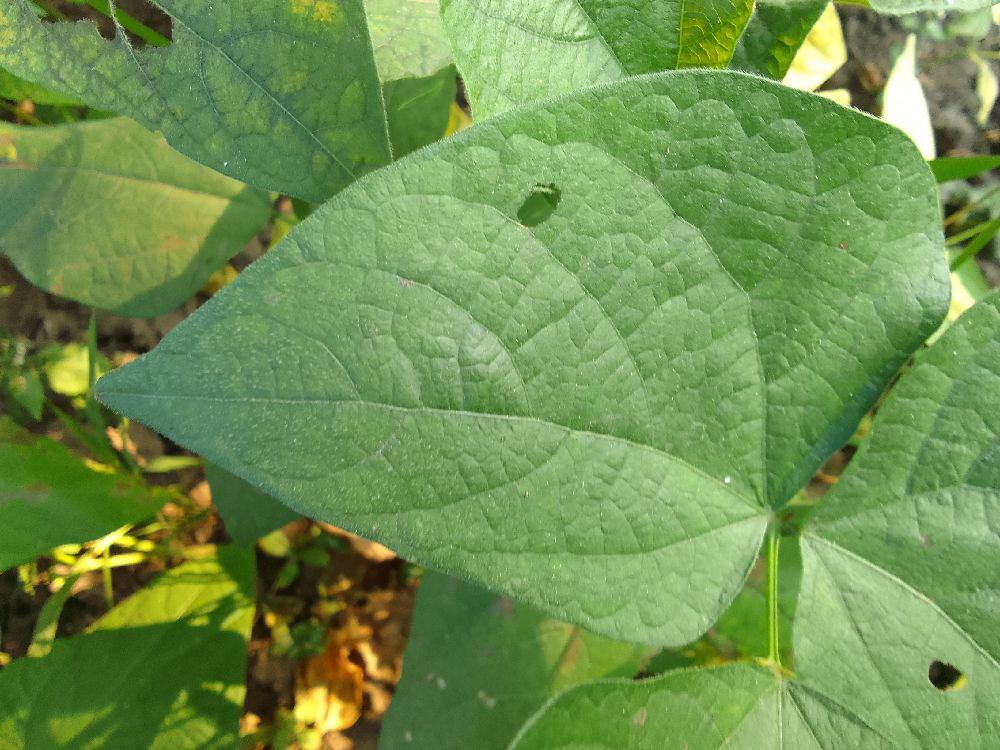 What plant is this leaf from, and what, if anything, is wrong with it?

common bean, healthy
